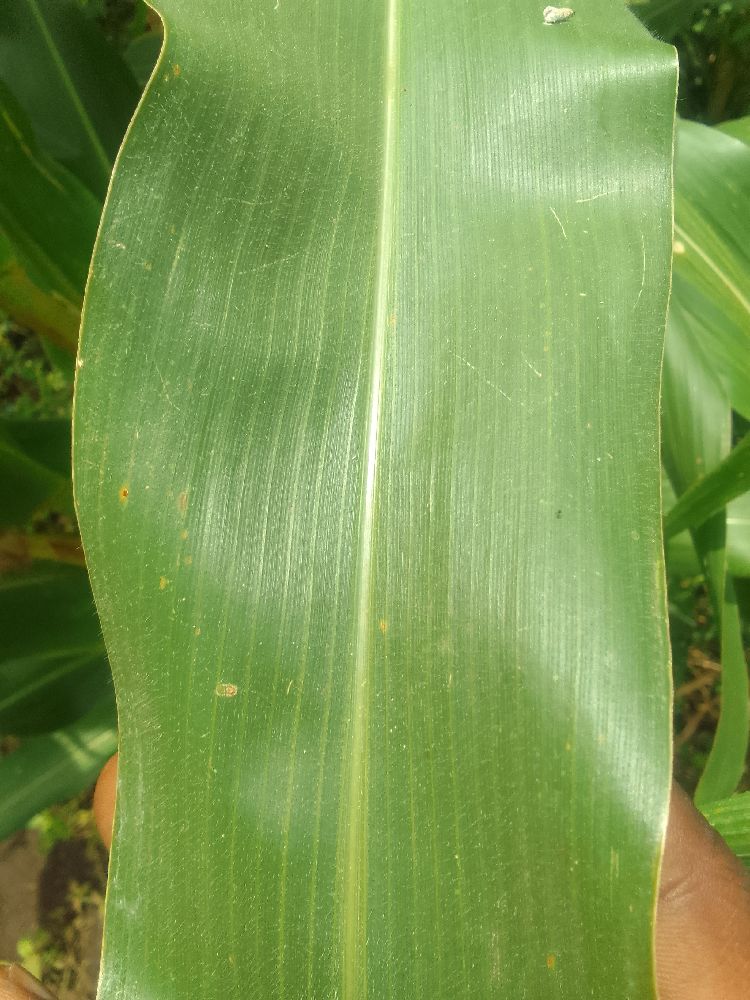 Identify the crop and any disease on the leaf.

maize, healthy
